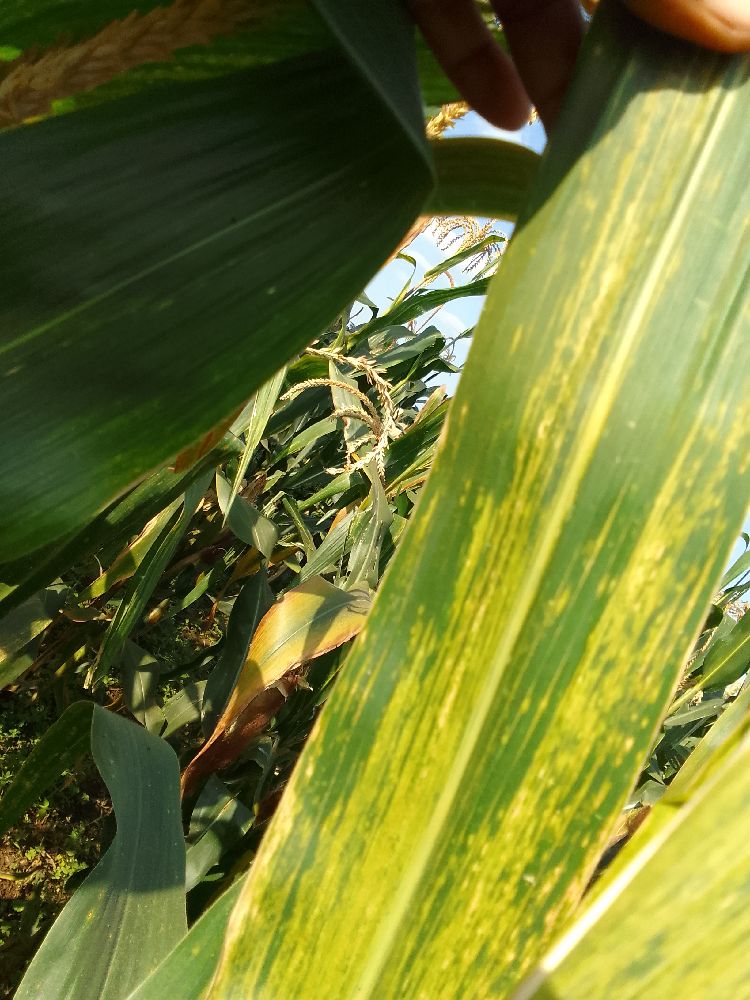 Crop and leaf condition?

maize, maize lethal necrosis
